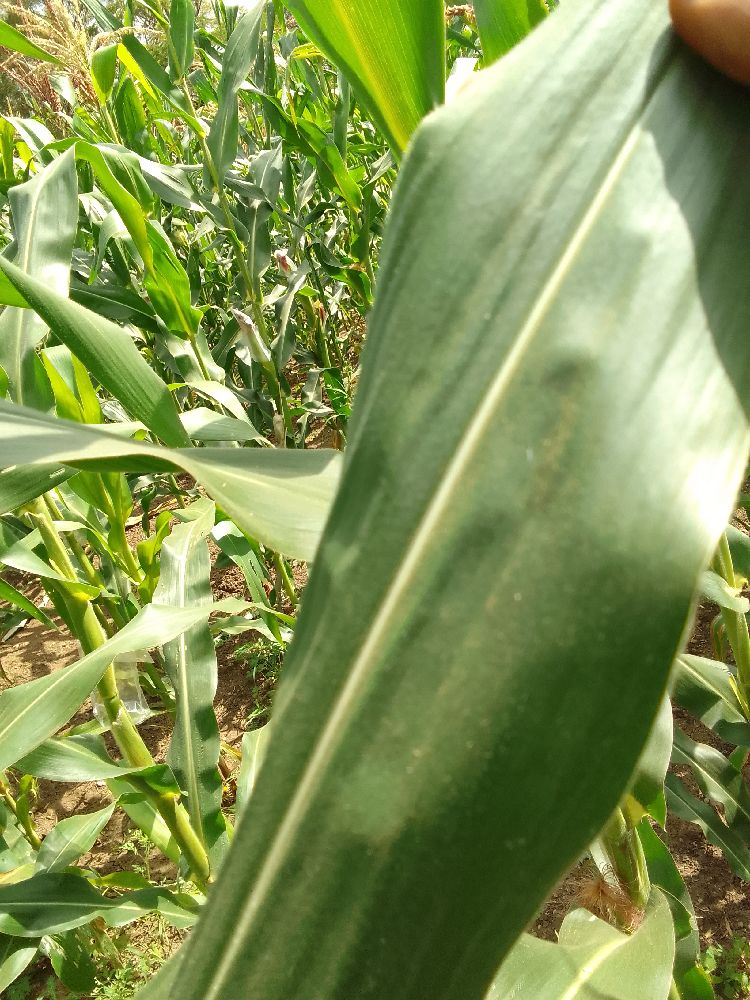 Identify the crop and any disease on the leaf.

maize, healthy
